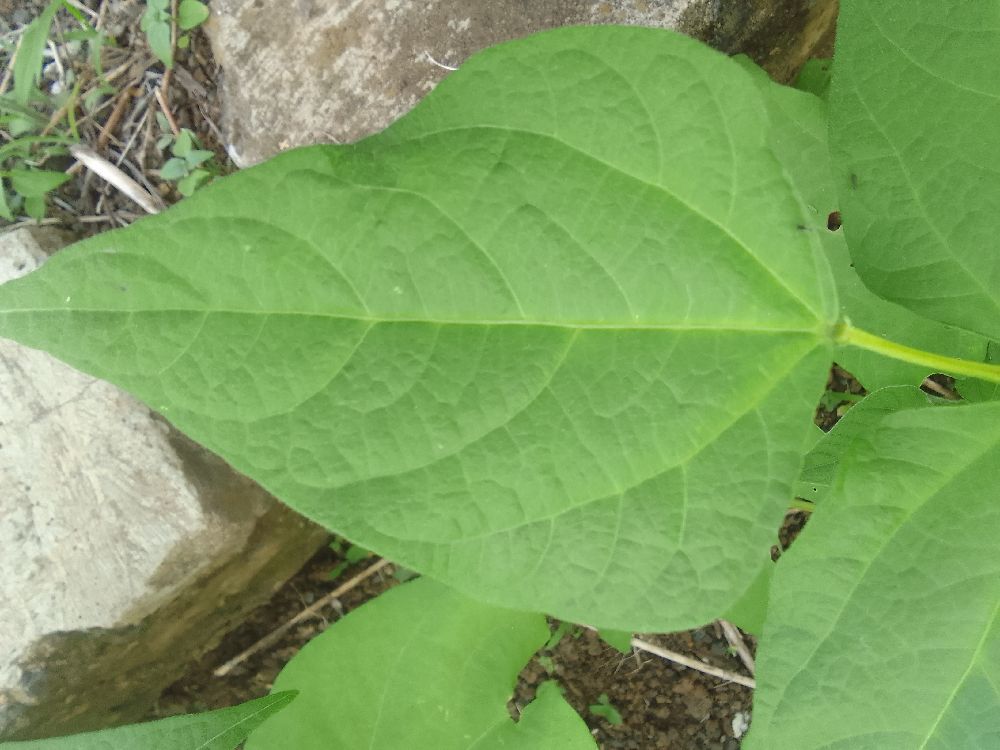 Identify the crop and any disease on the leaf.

common bean, healthy
